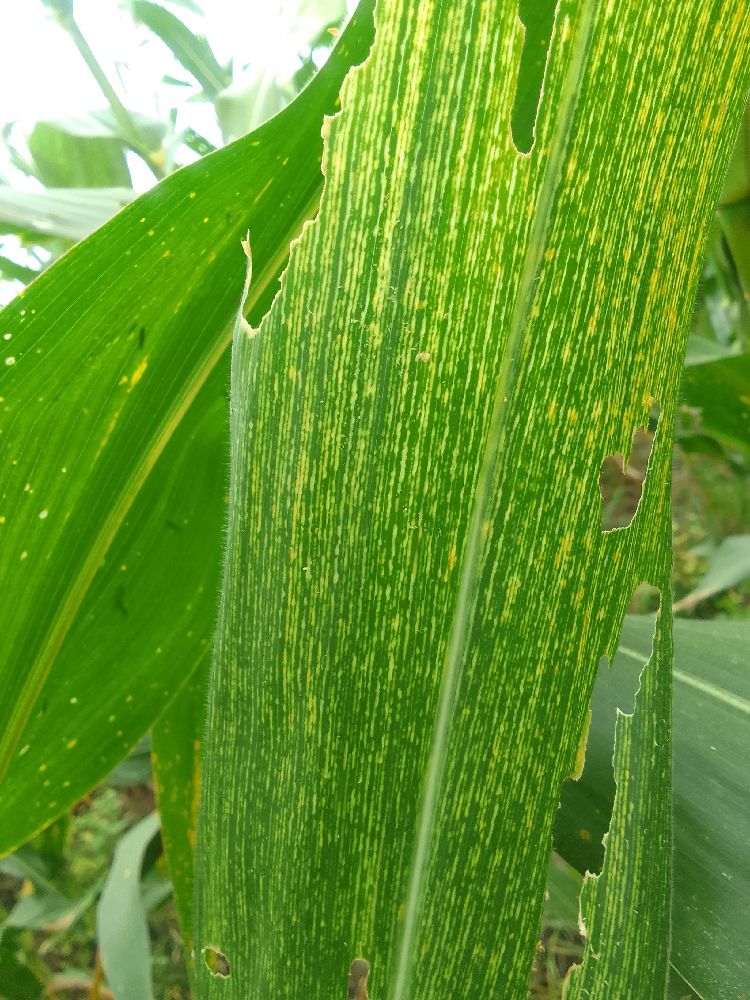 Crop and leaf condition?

maize, maize streak virus
